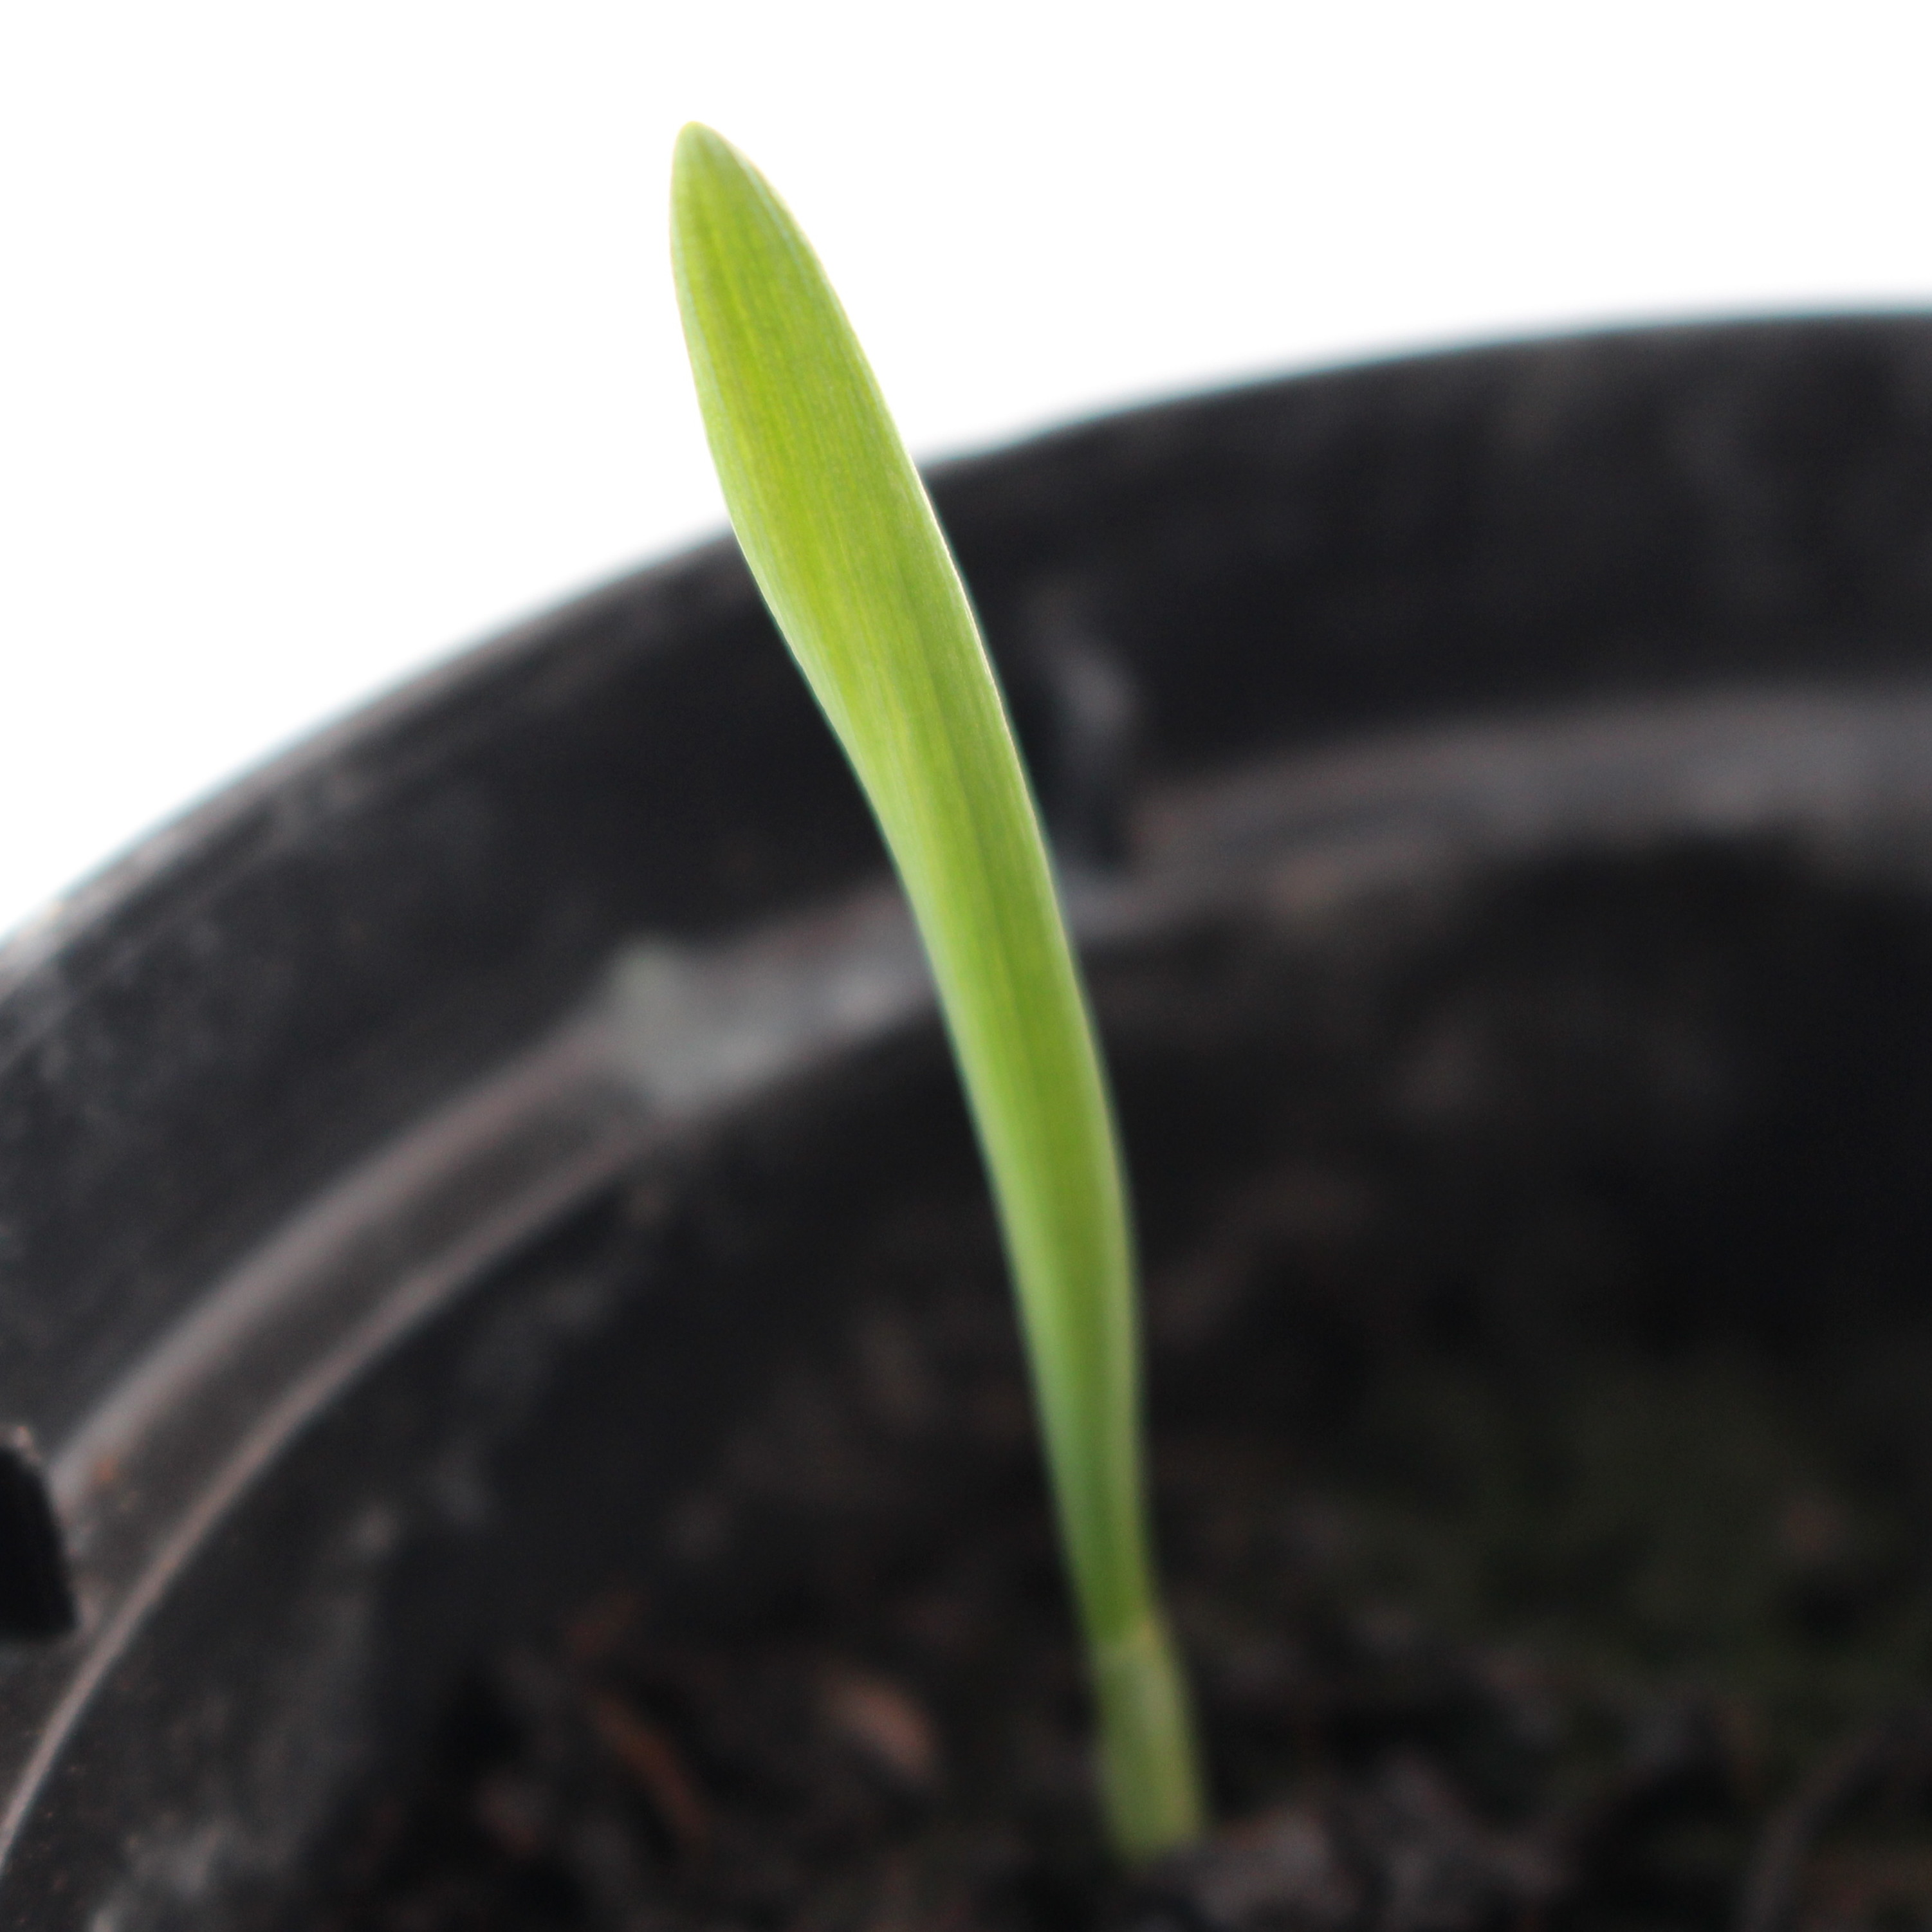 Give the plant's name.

Avena sterilis
